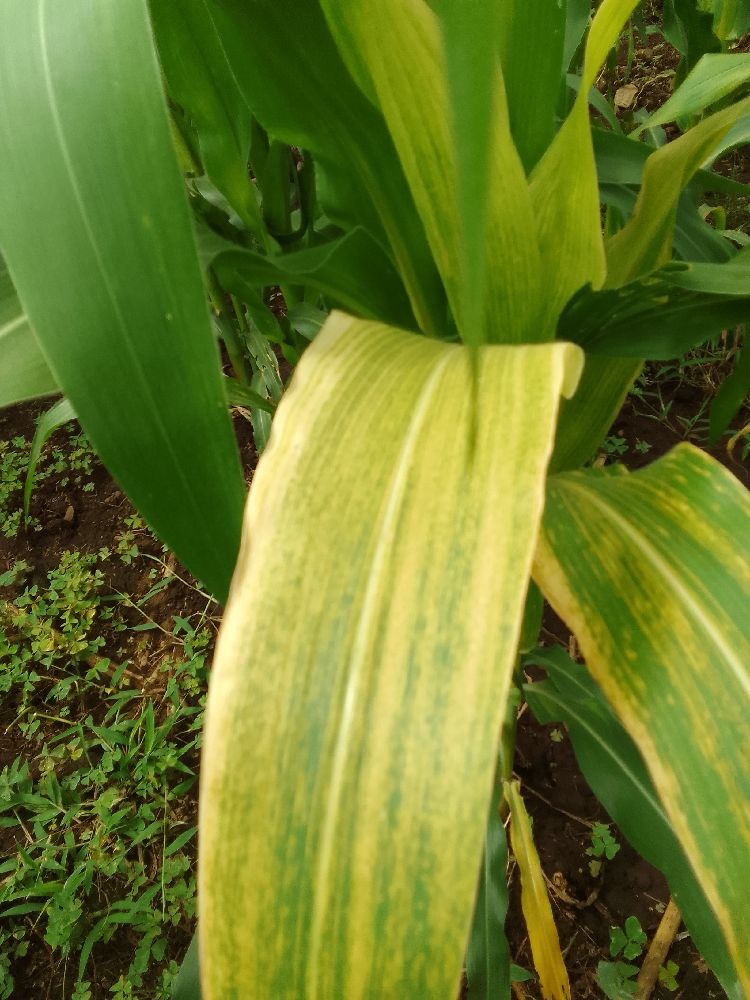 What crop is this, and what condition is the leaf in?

maize, maize lethal necrosis
